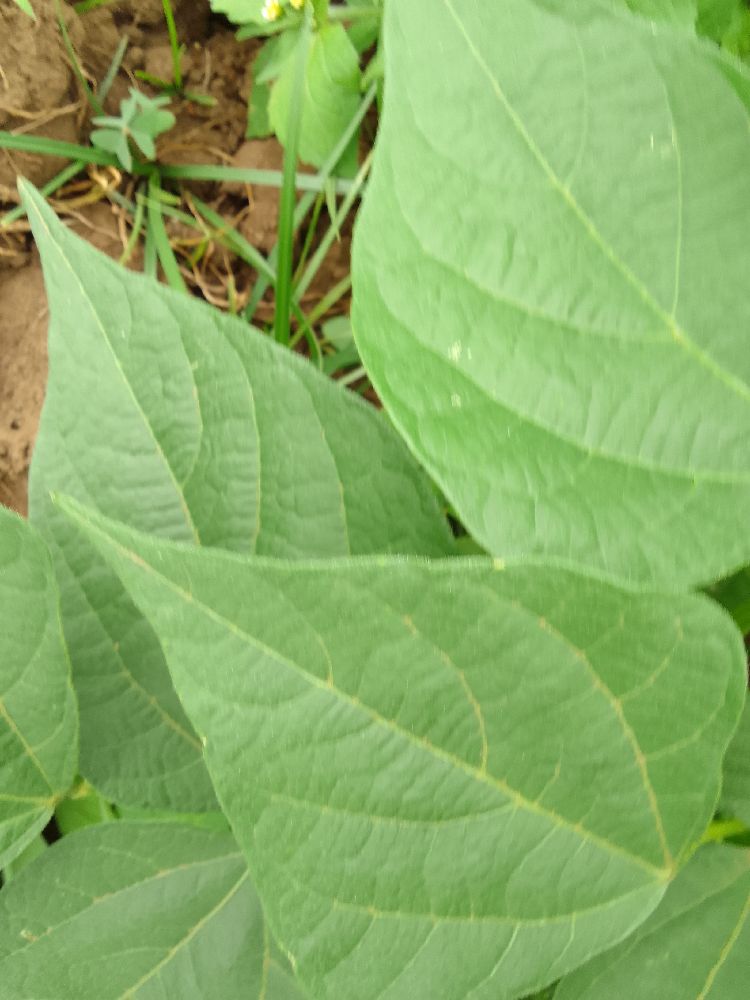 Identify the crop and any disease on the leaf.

common bean, healthy
